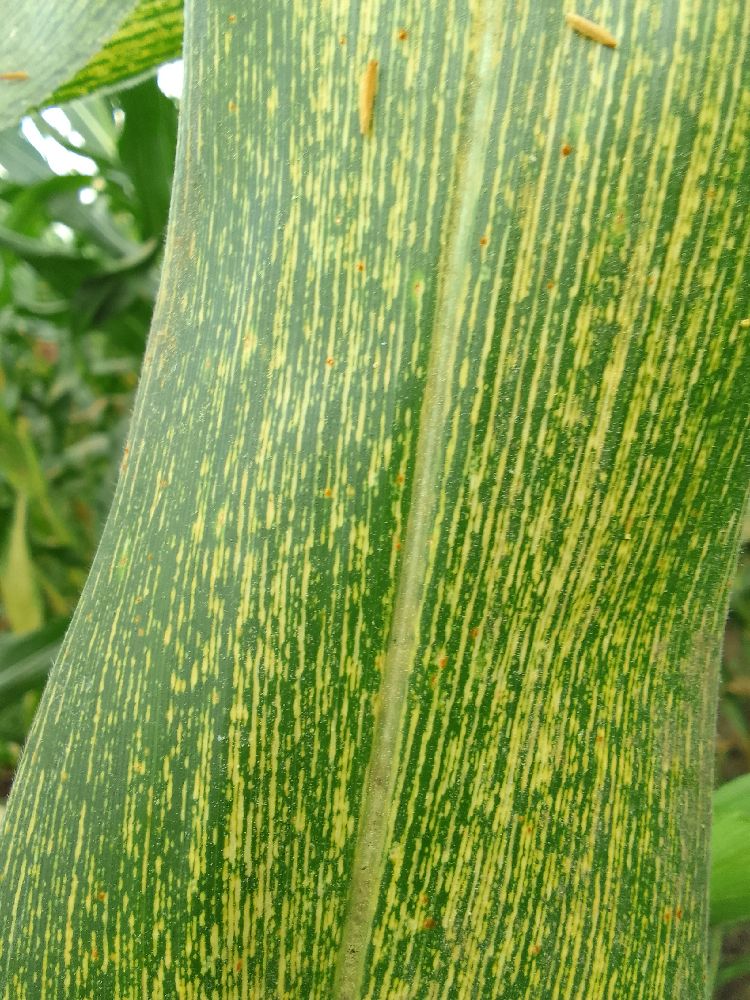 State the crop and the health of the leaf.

maize, maize streak virus
